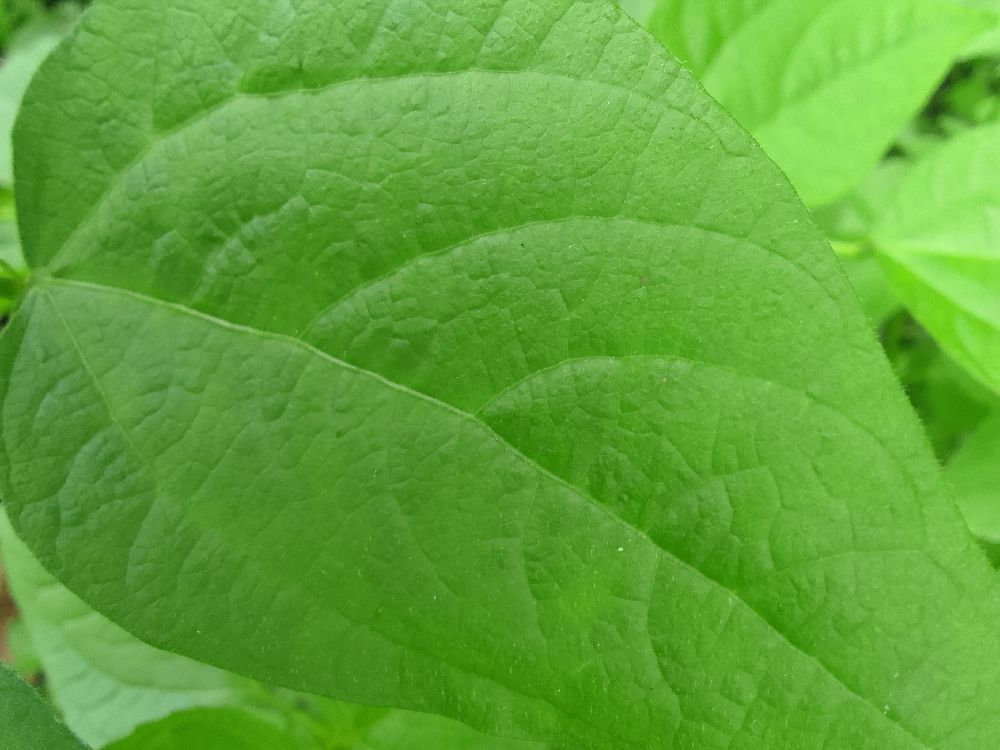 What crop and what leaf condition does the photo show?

common bean, healthy
